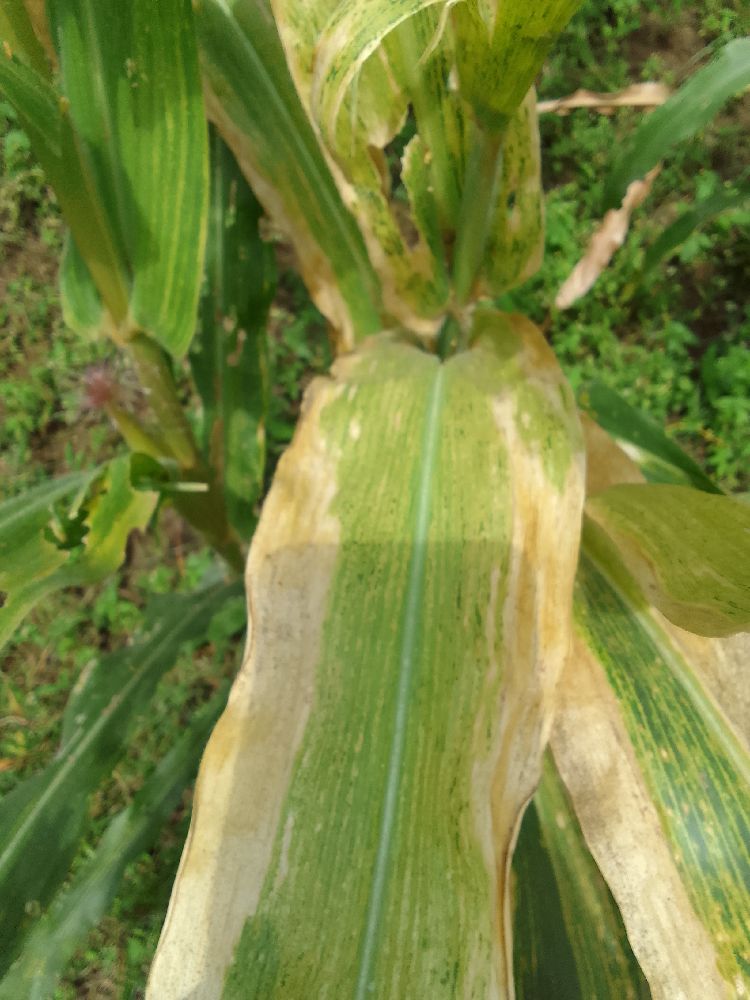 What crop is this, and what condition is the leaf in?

maize, maize lethal necrosis
